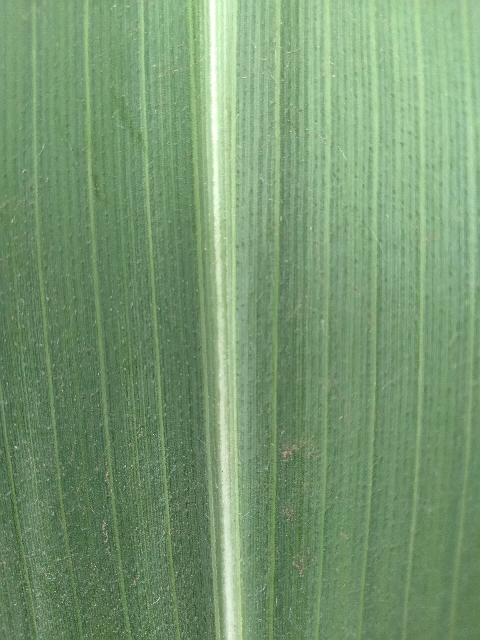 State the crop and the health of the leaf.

maize, healthy
